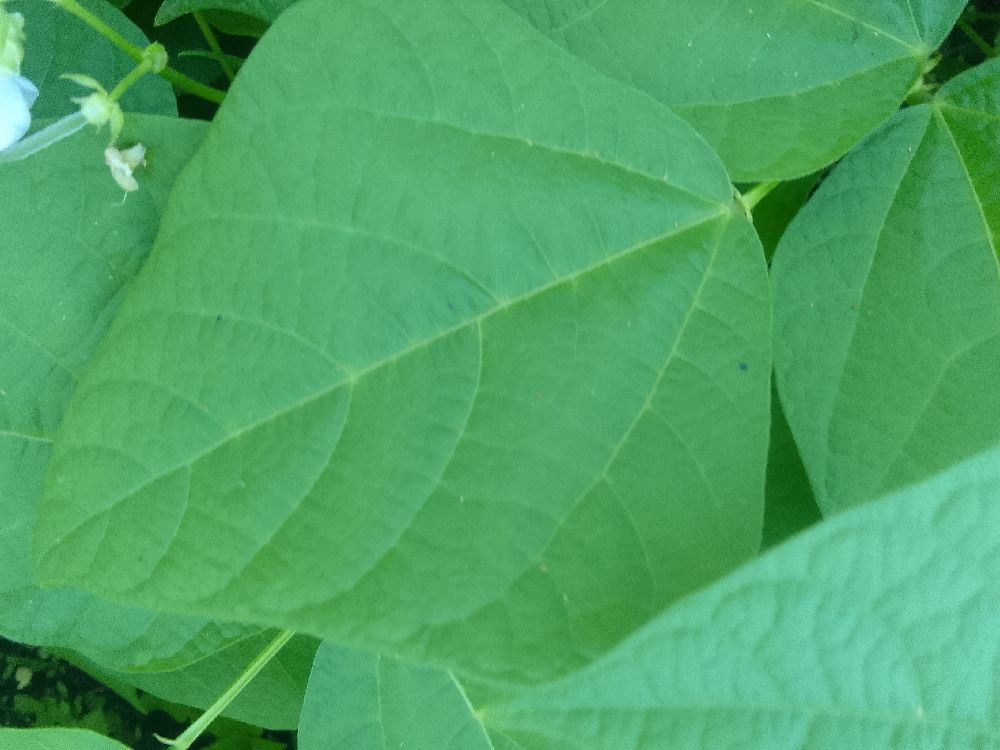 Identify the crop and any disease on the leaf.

common bean, healthy
